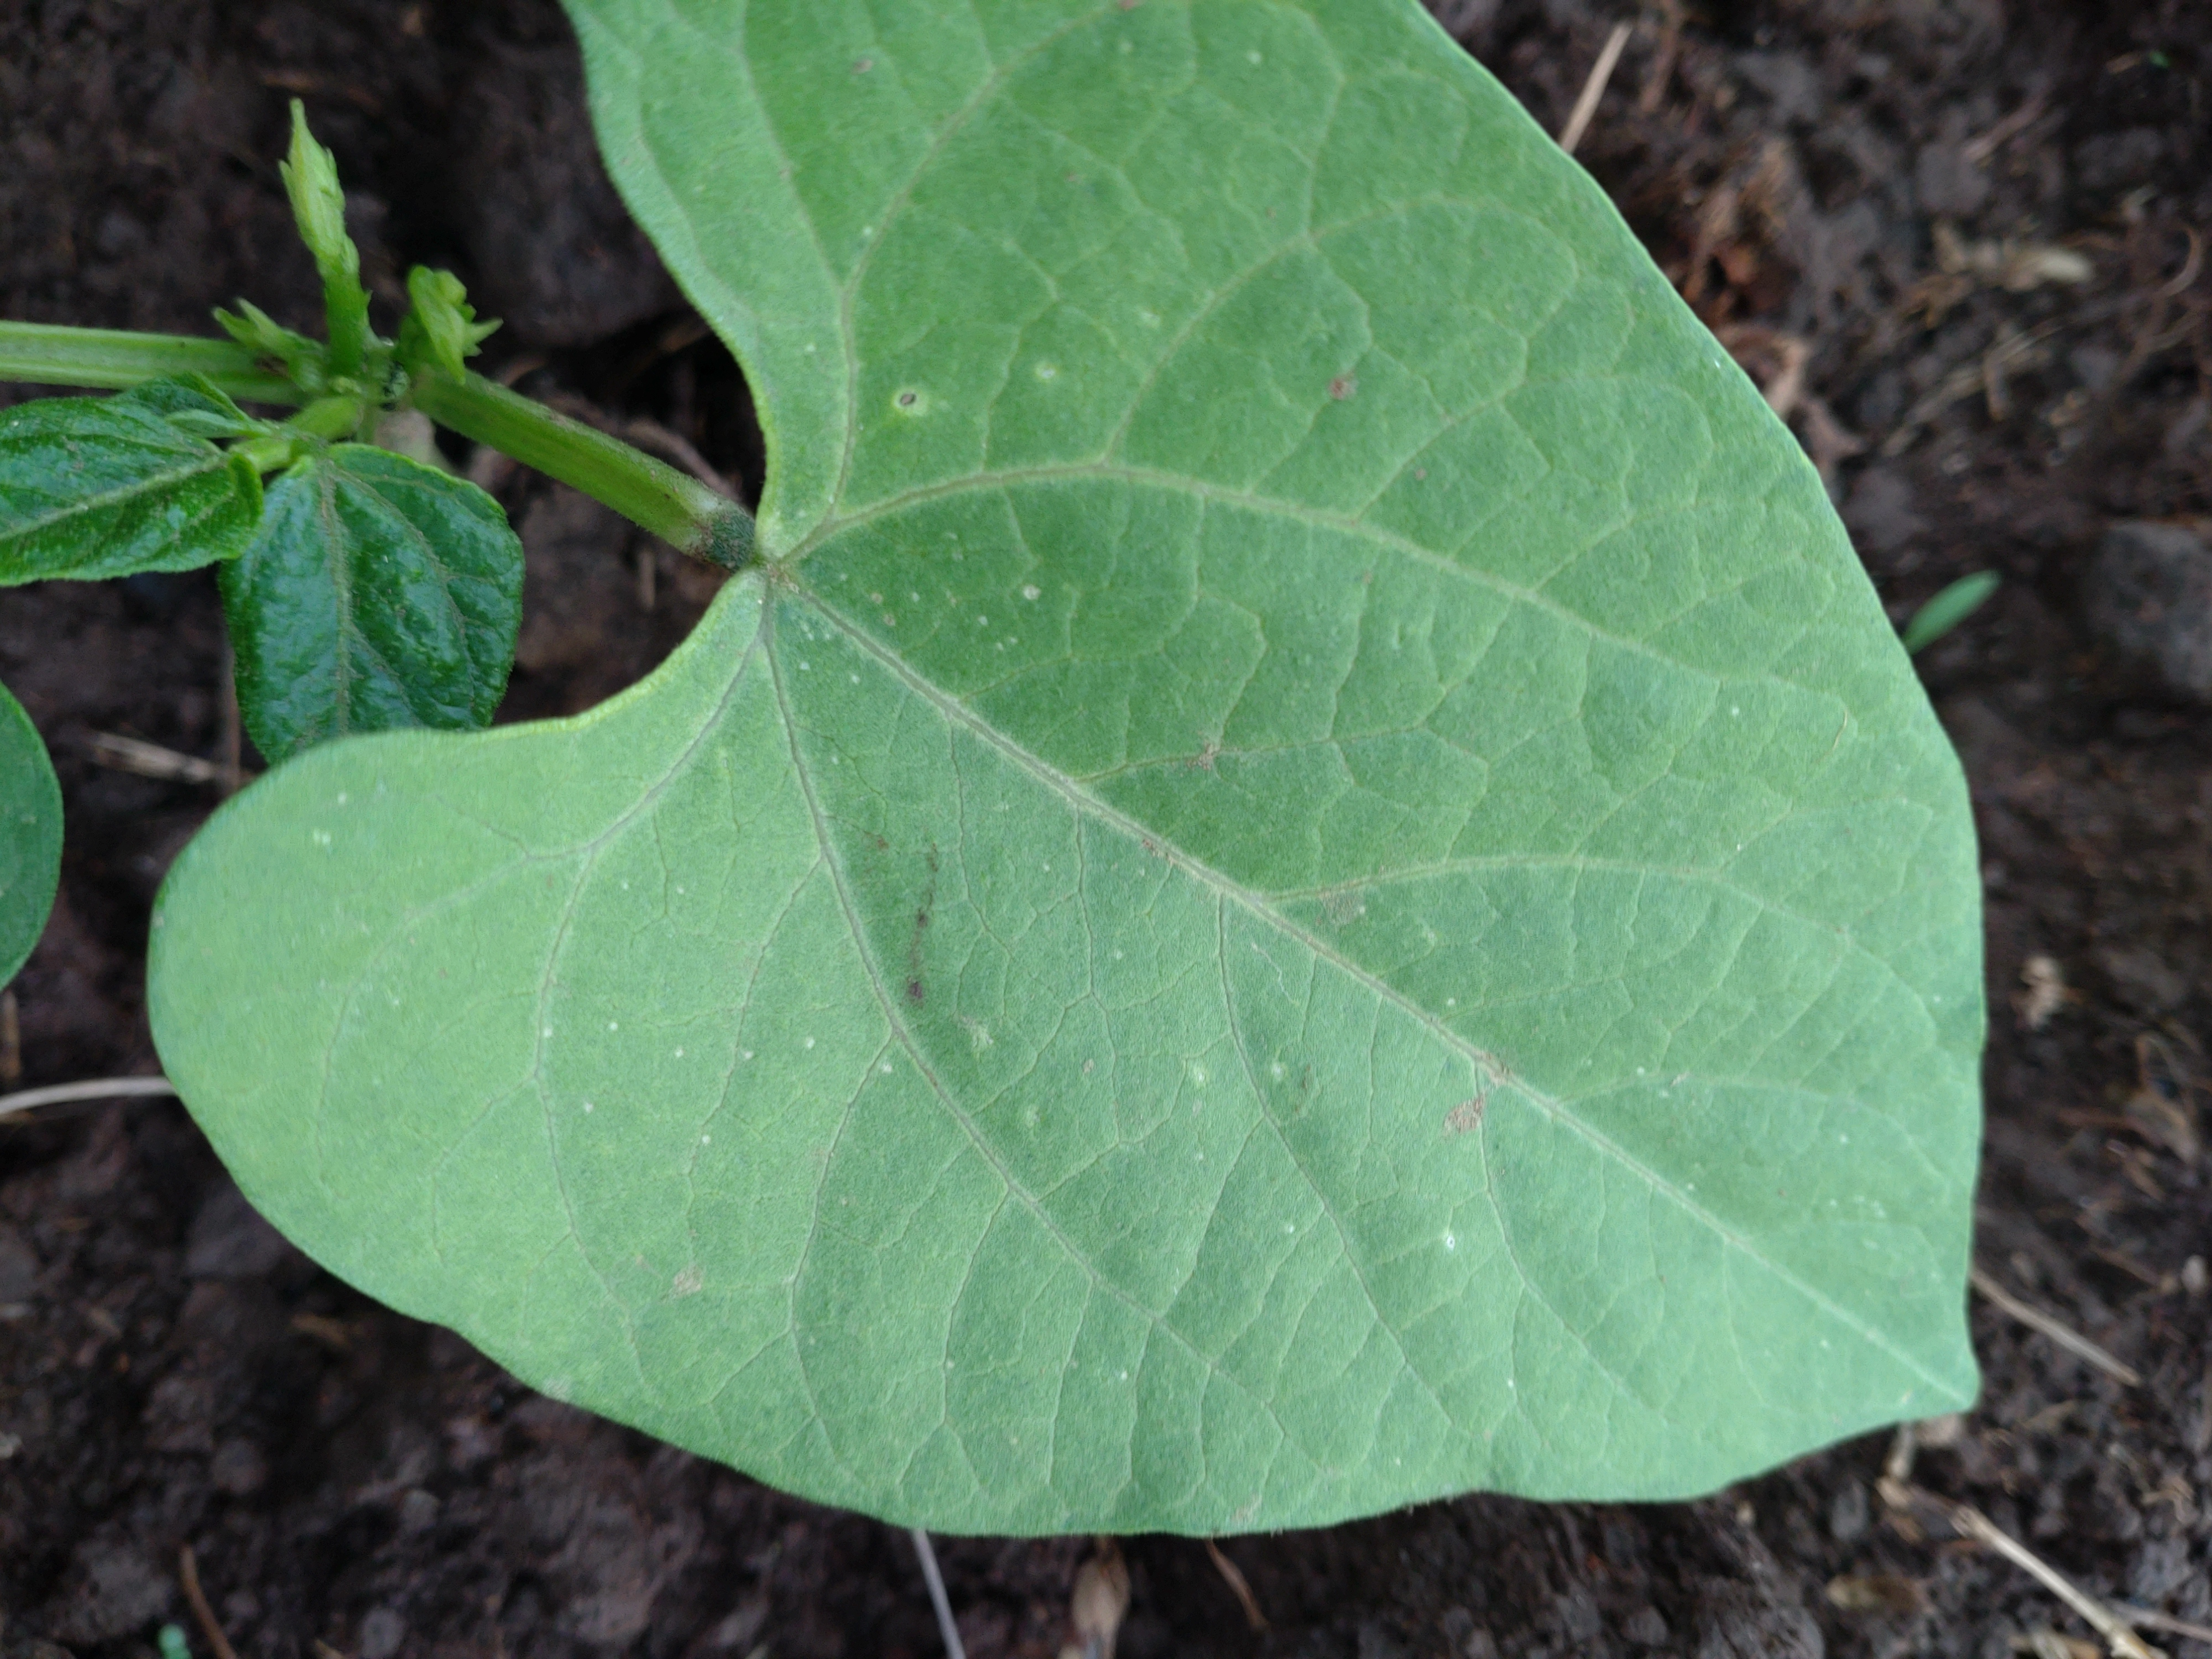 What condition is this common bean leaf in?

healthy
